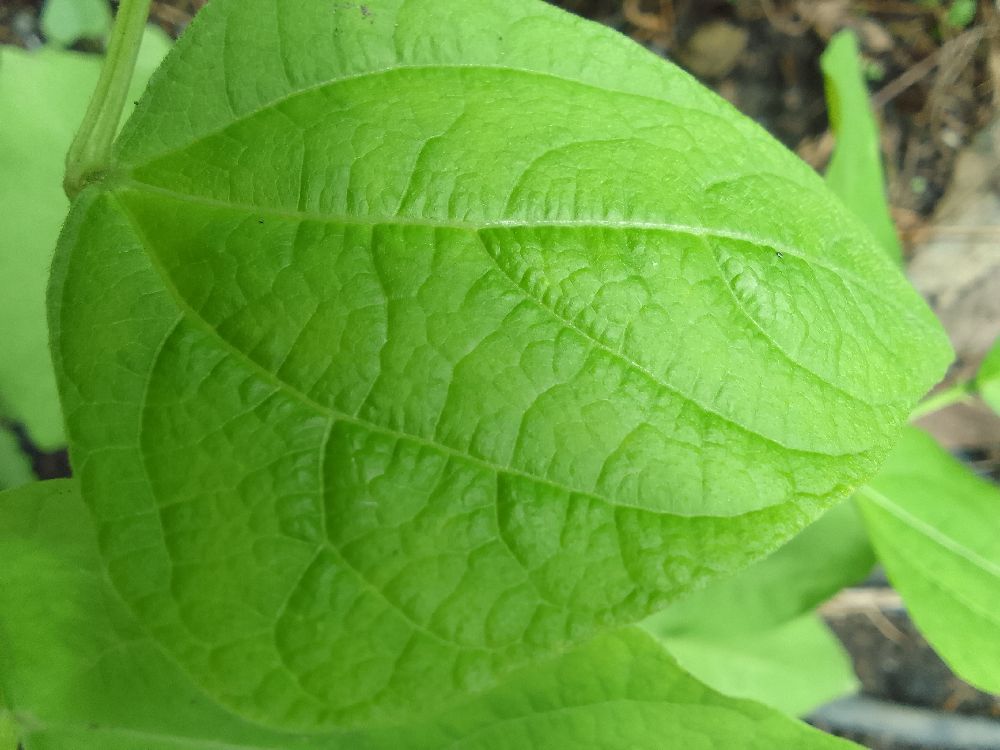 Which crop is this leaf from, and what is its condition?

common bean, healthy
